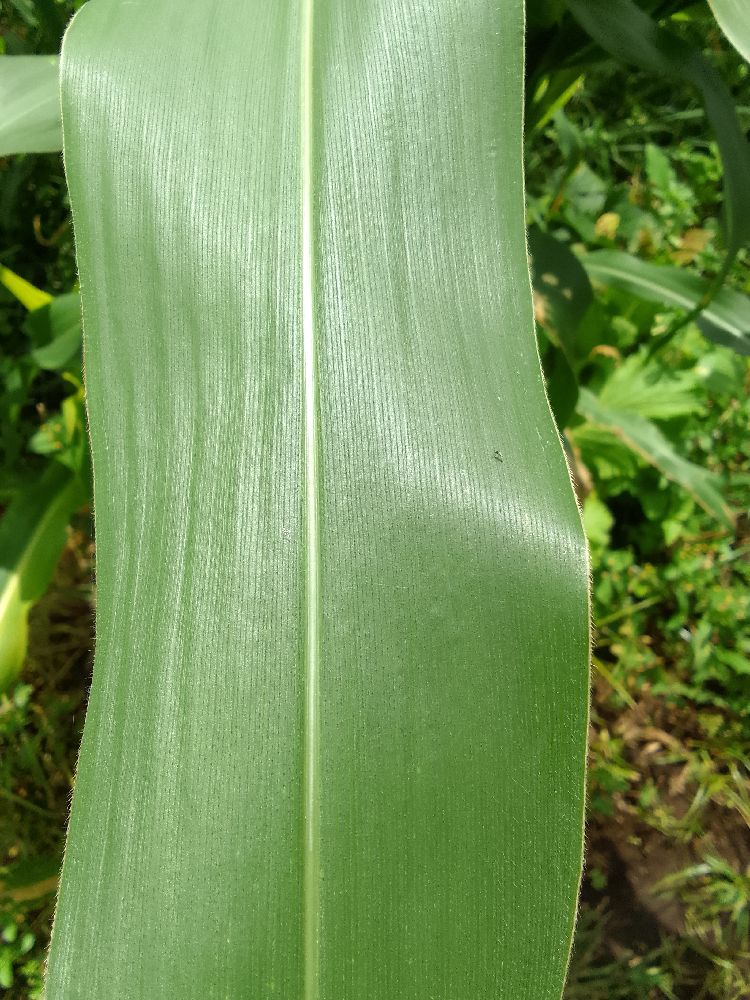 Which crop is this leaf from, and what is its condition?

maize, healthy
